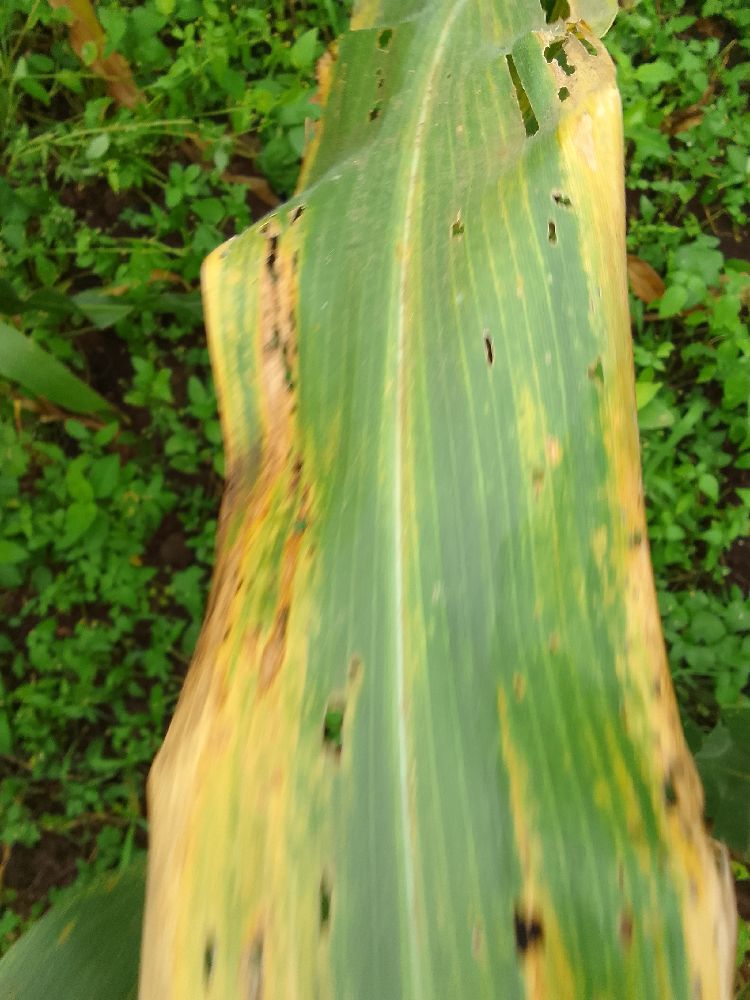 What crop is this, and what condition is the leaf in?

maize, maize lethal necrosis
